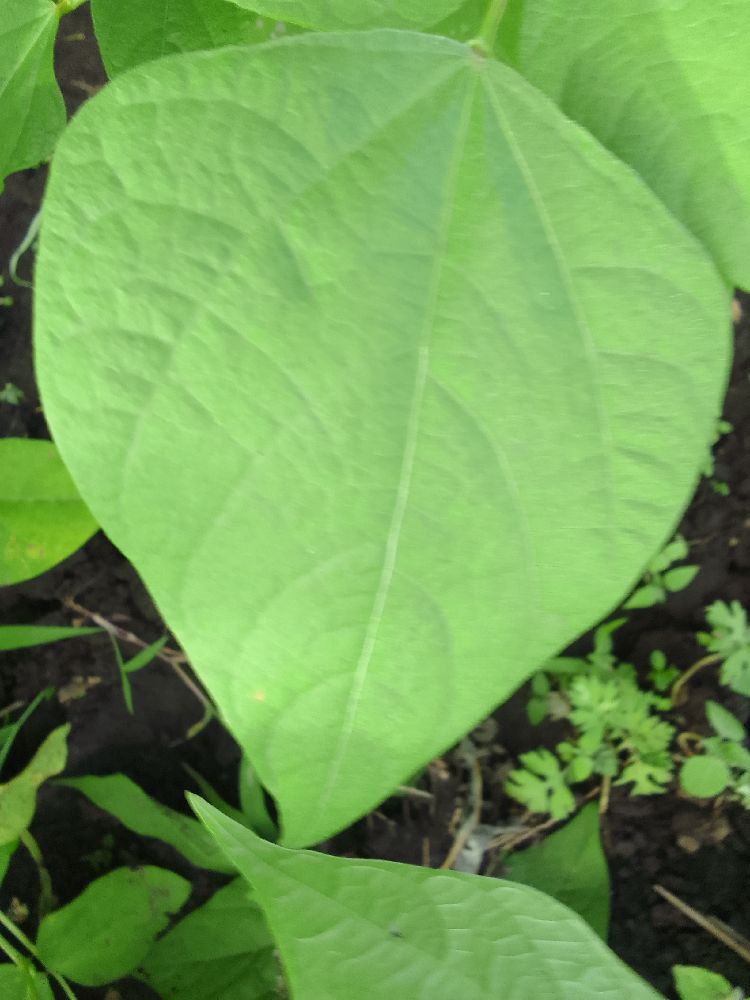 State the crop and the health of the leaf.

common bean, healthy
